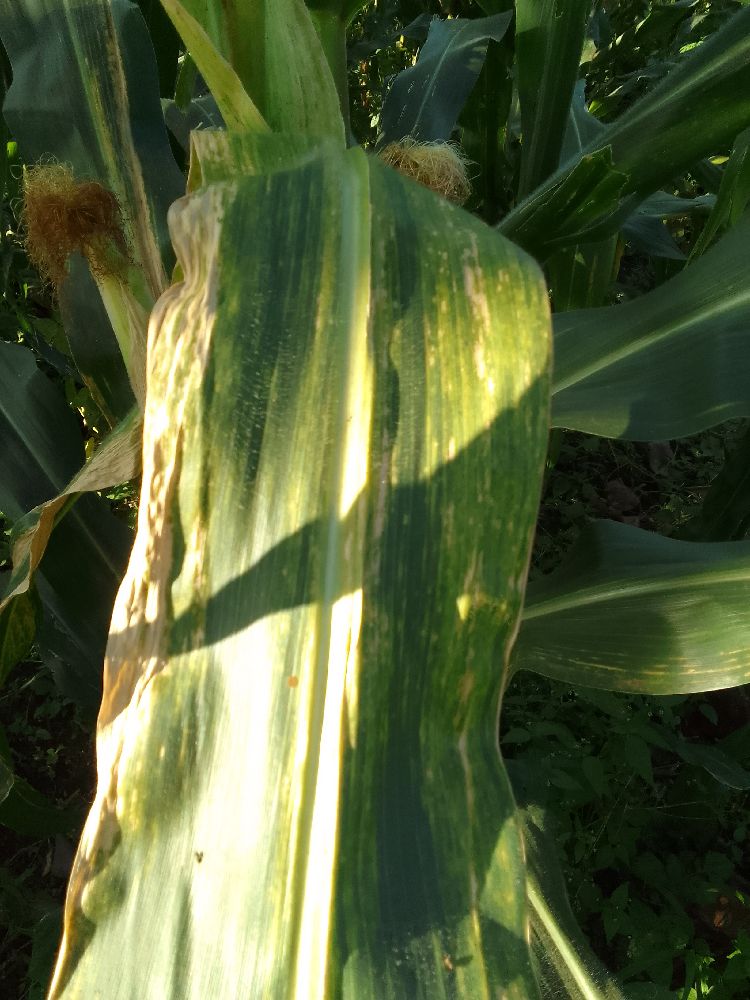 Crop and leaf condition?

maize, maize lethal necrosis
